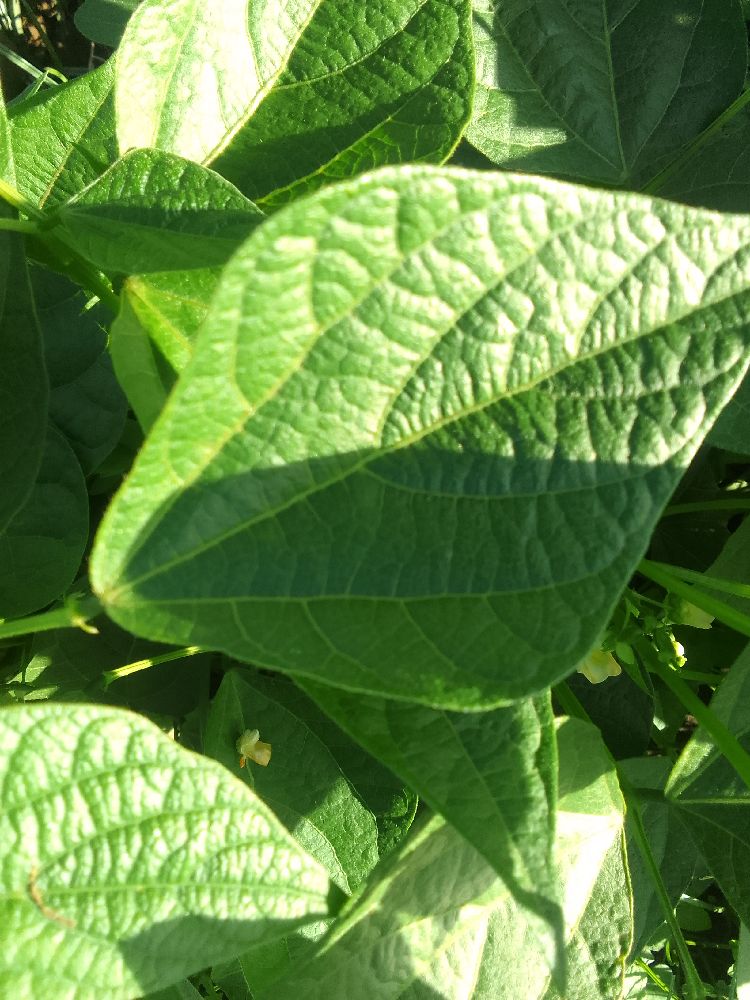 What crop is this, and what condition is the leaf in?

common bean, healthy
